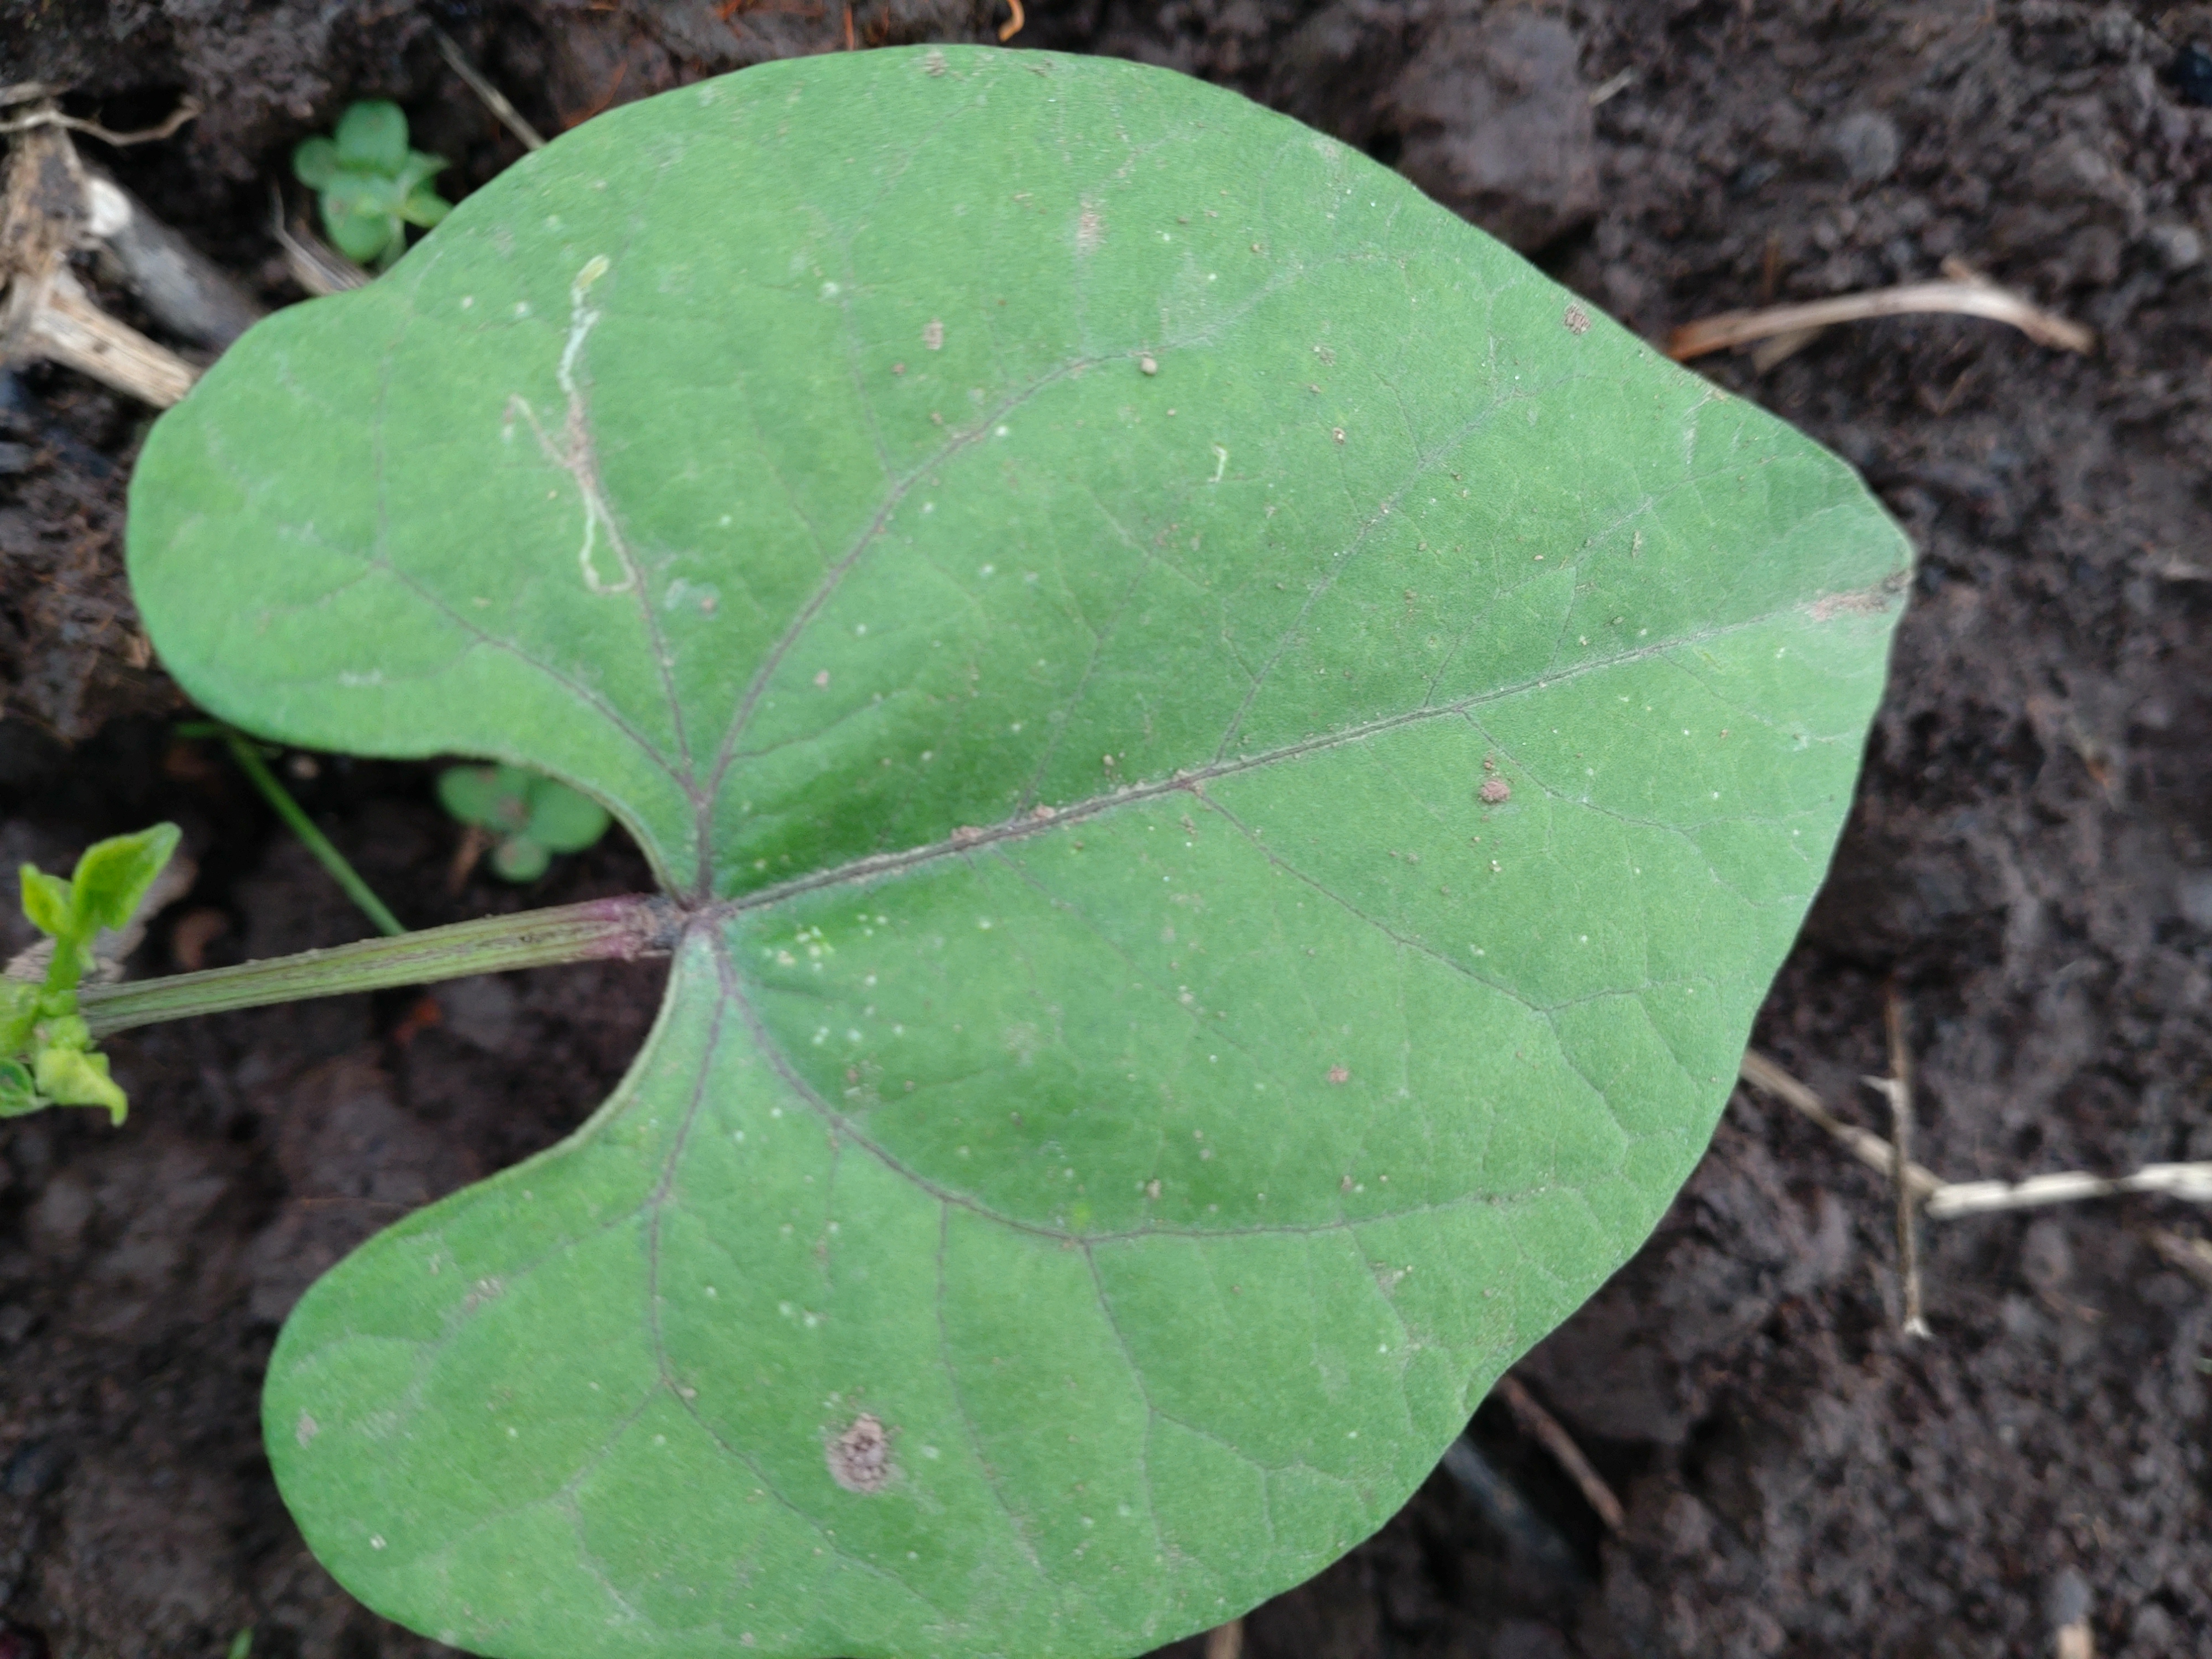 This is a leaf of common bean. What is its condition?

healthy
